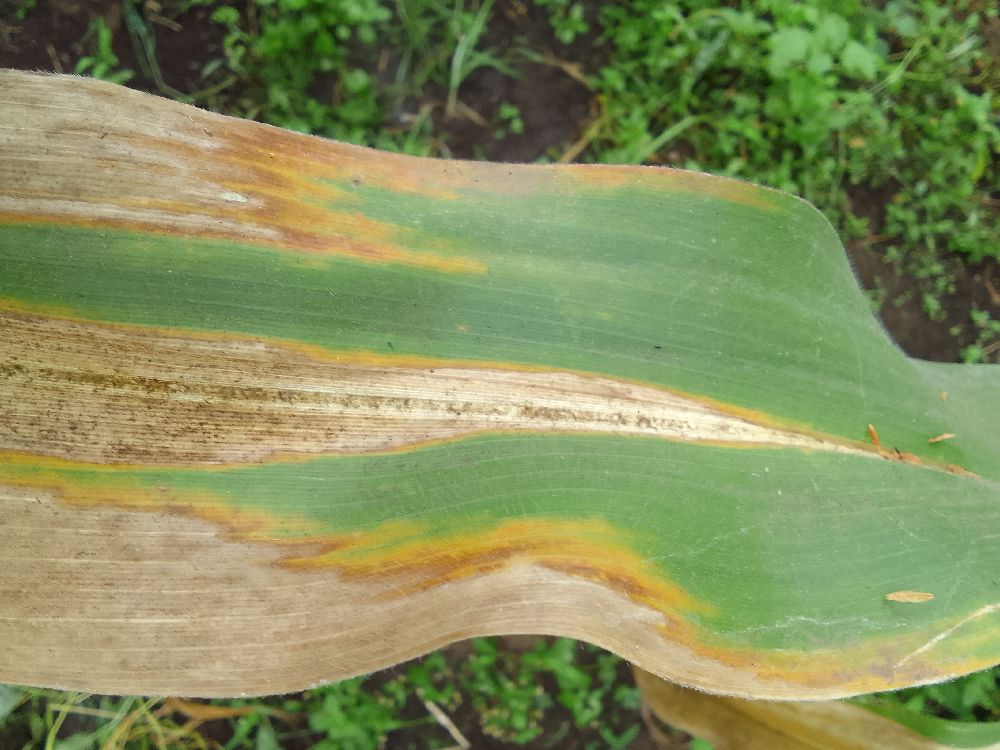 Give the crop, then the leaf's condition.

maize, maize lethal necrosis
